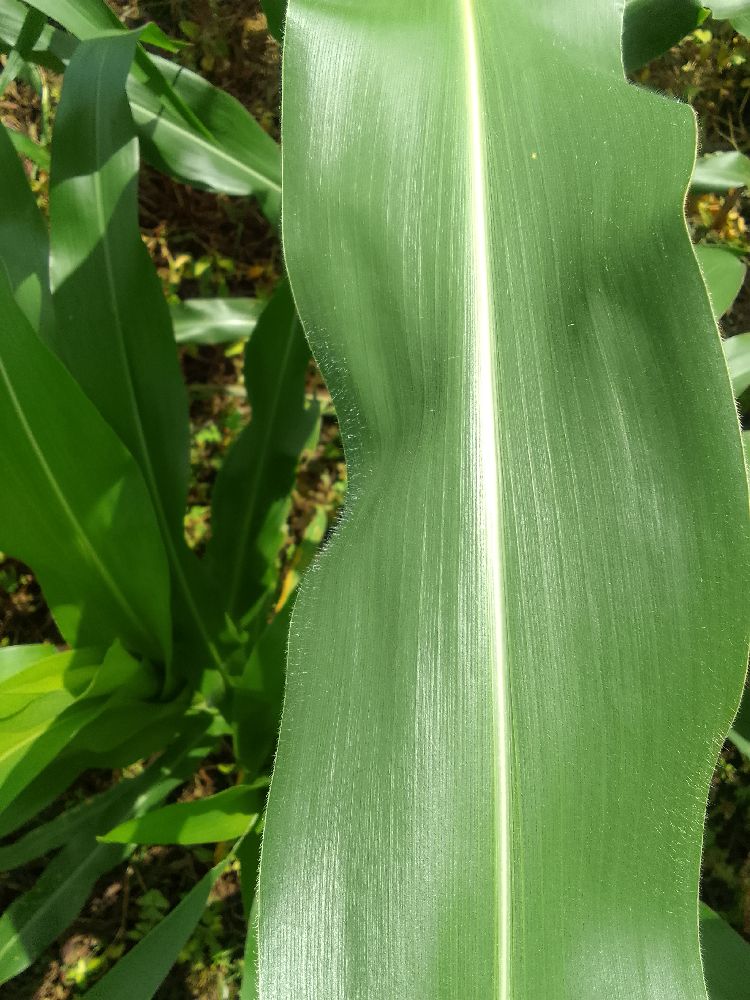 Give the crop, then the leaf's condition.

maize, healthy
